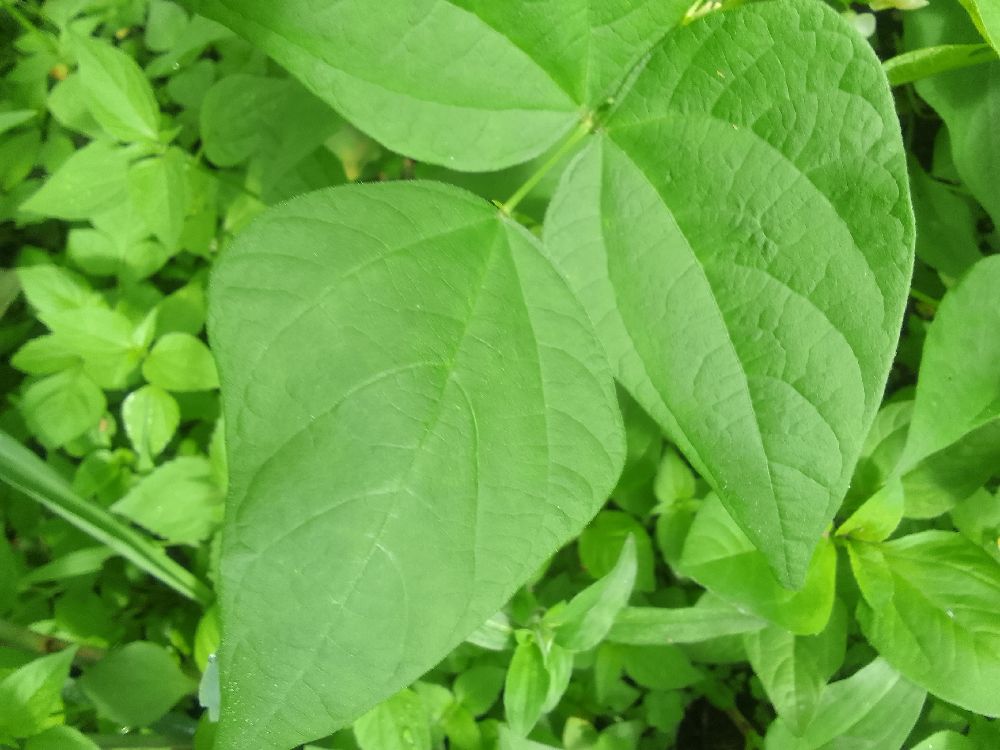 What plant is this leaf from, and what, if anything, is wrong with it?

common bean, healthy
